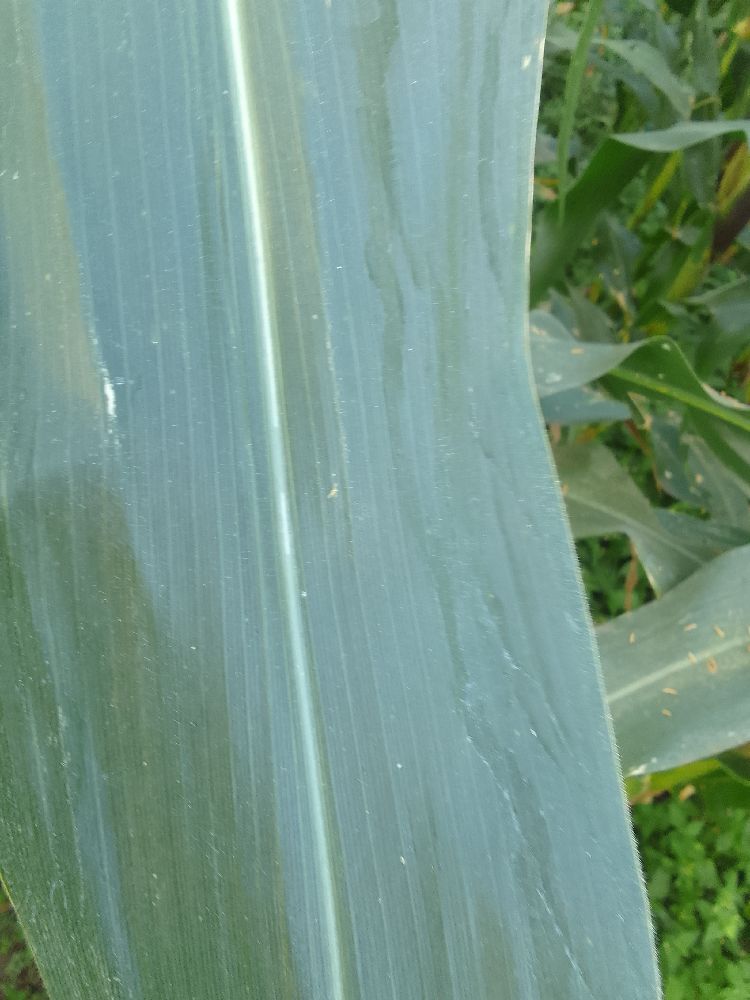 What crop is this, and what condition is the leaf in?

maize, healthy
